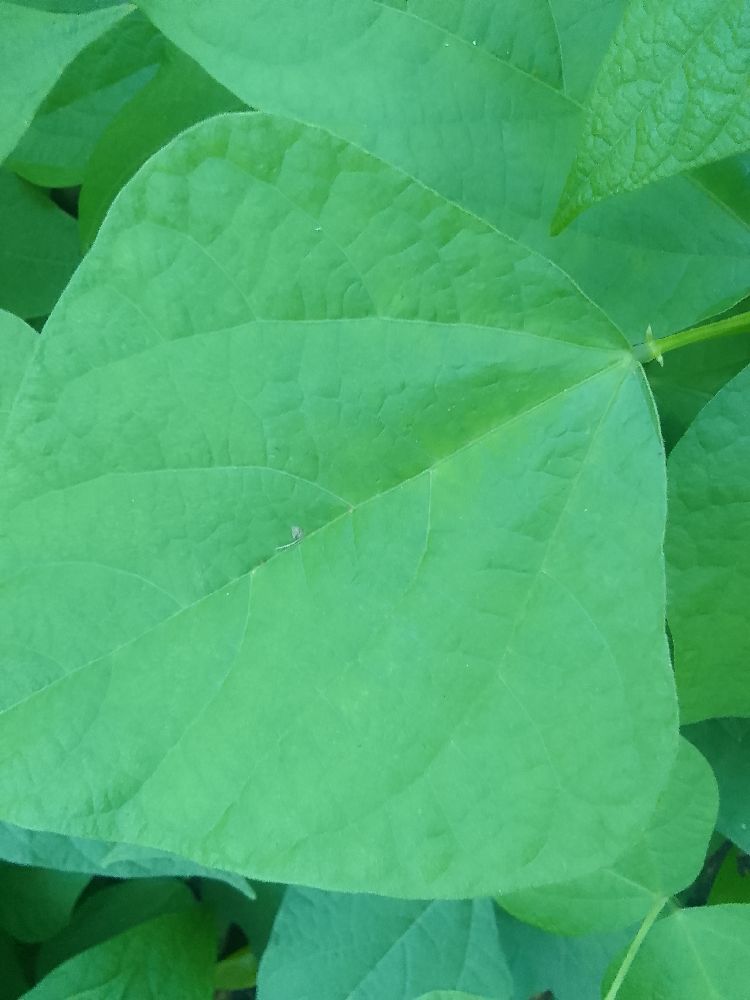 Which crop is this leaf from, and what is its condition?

common bean, healthy
